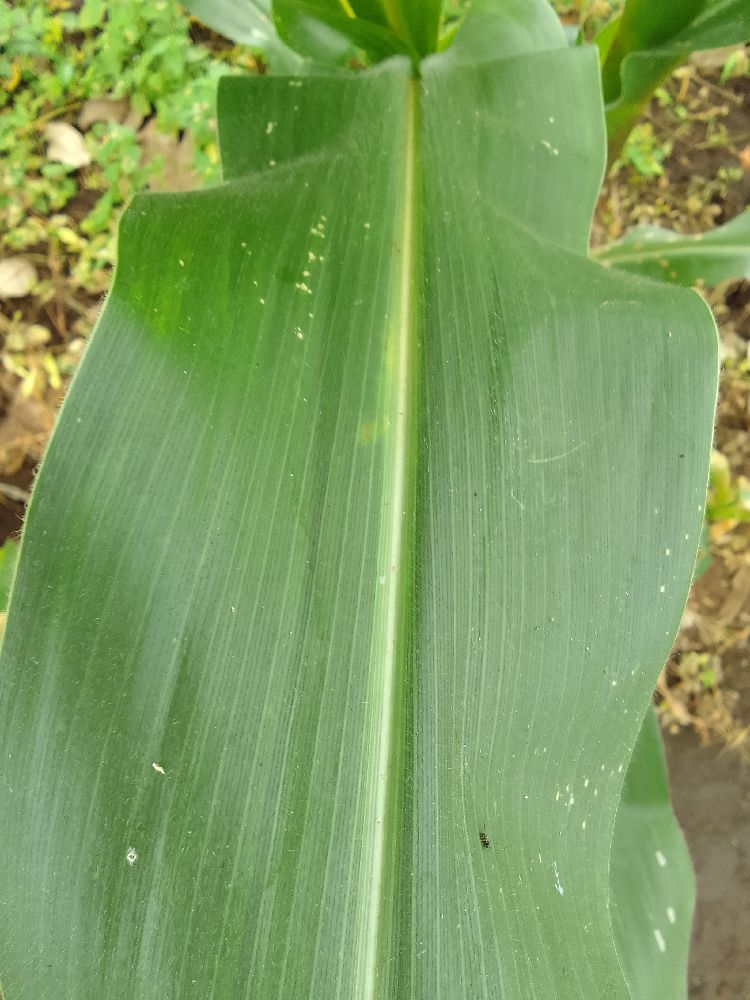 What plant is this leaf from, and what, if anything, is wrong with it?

maize, healthy
